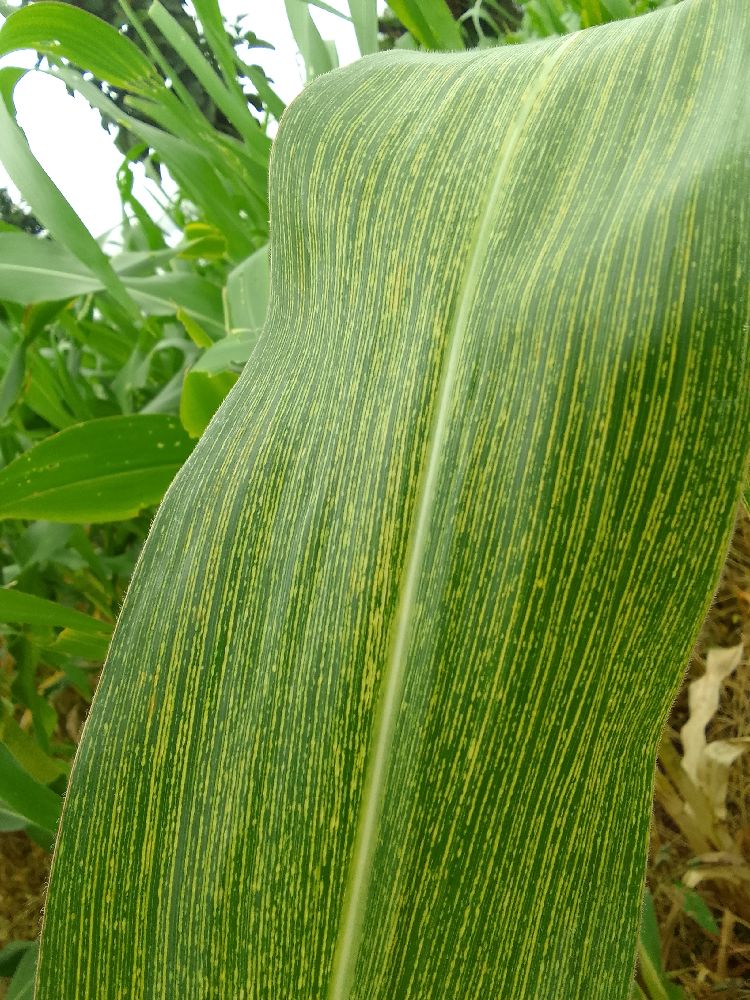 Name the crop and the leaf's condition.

maize, maize streak virus
